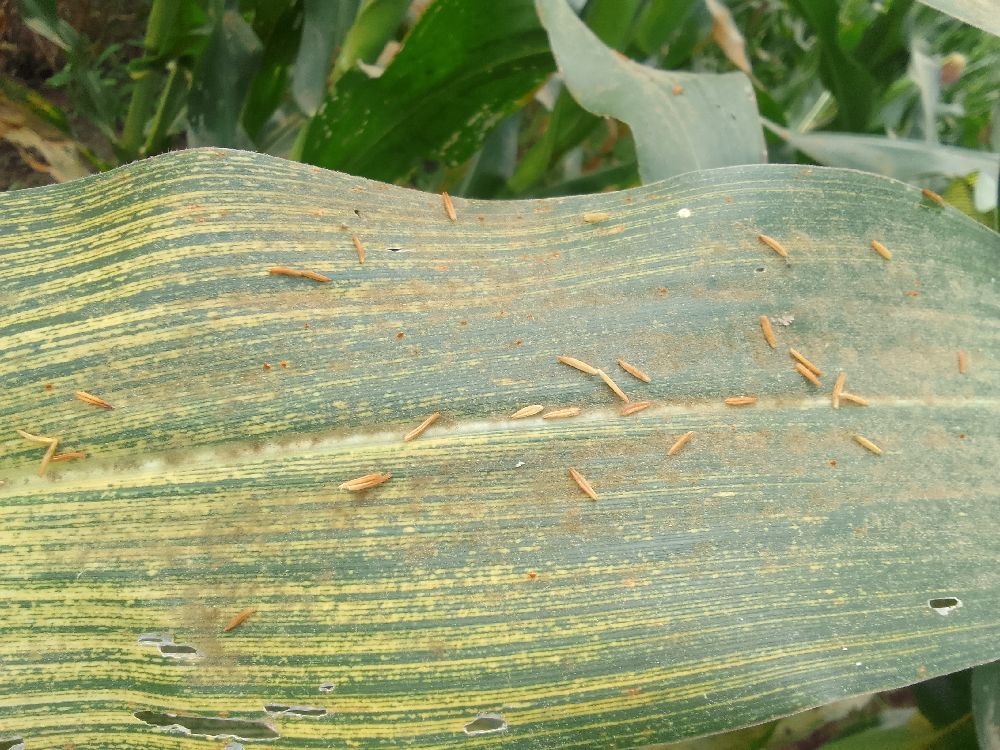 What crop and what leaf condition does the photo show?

maize, maize streak virus
